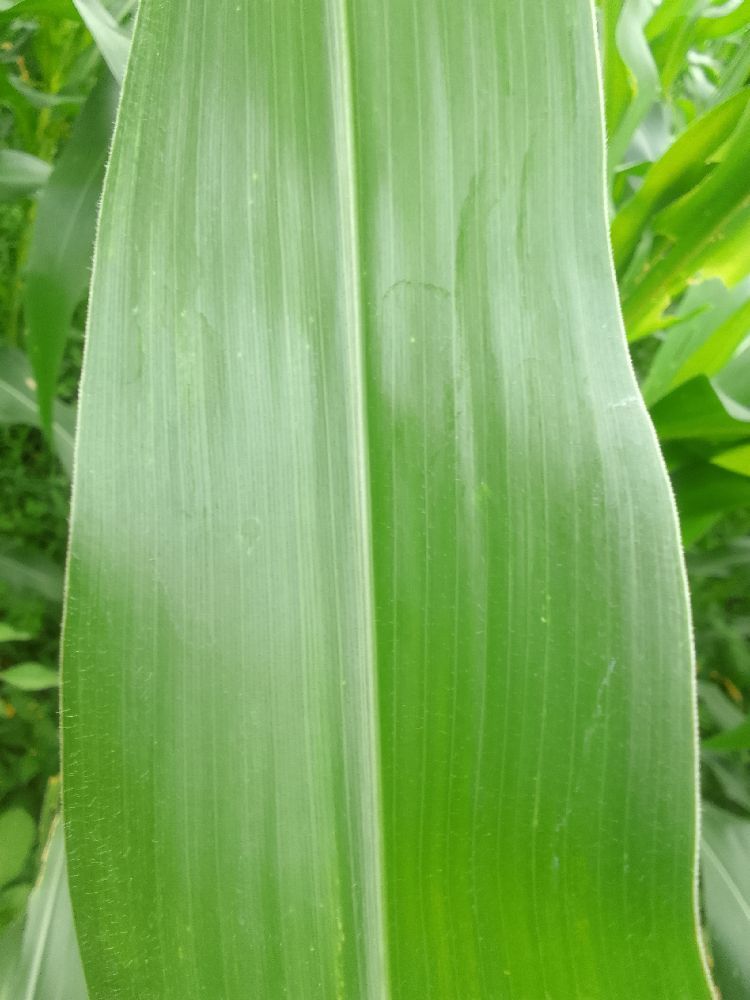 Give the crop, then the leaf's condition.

maize, healthy
